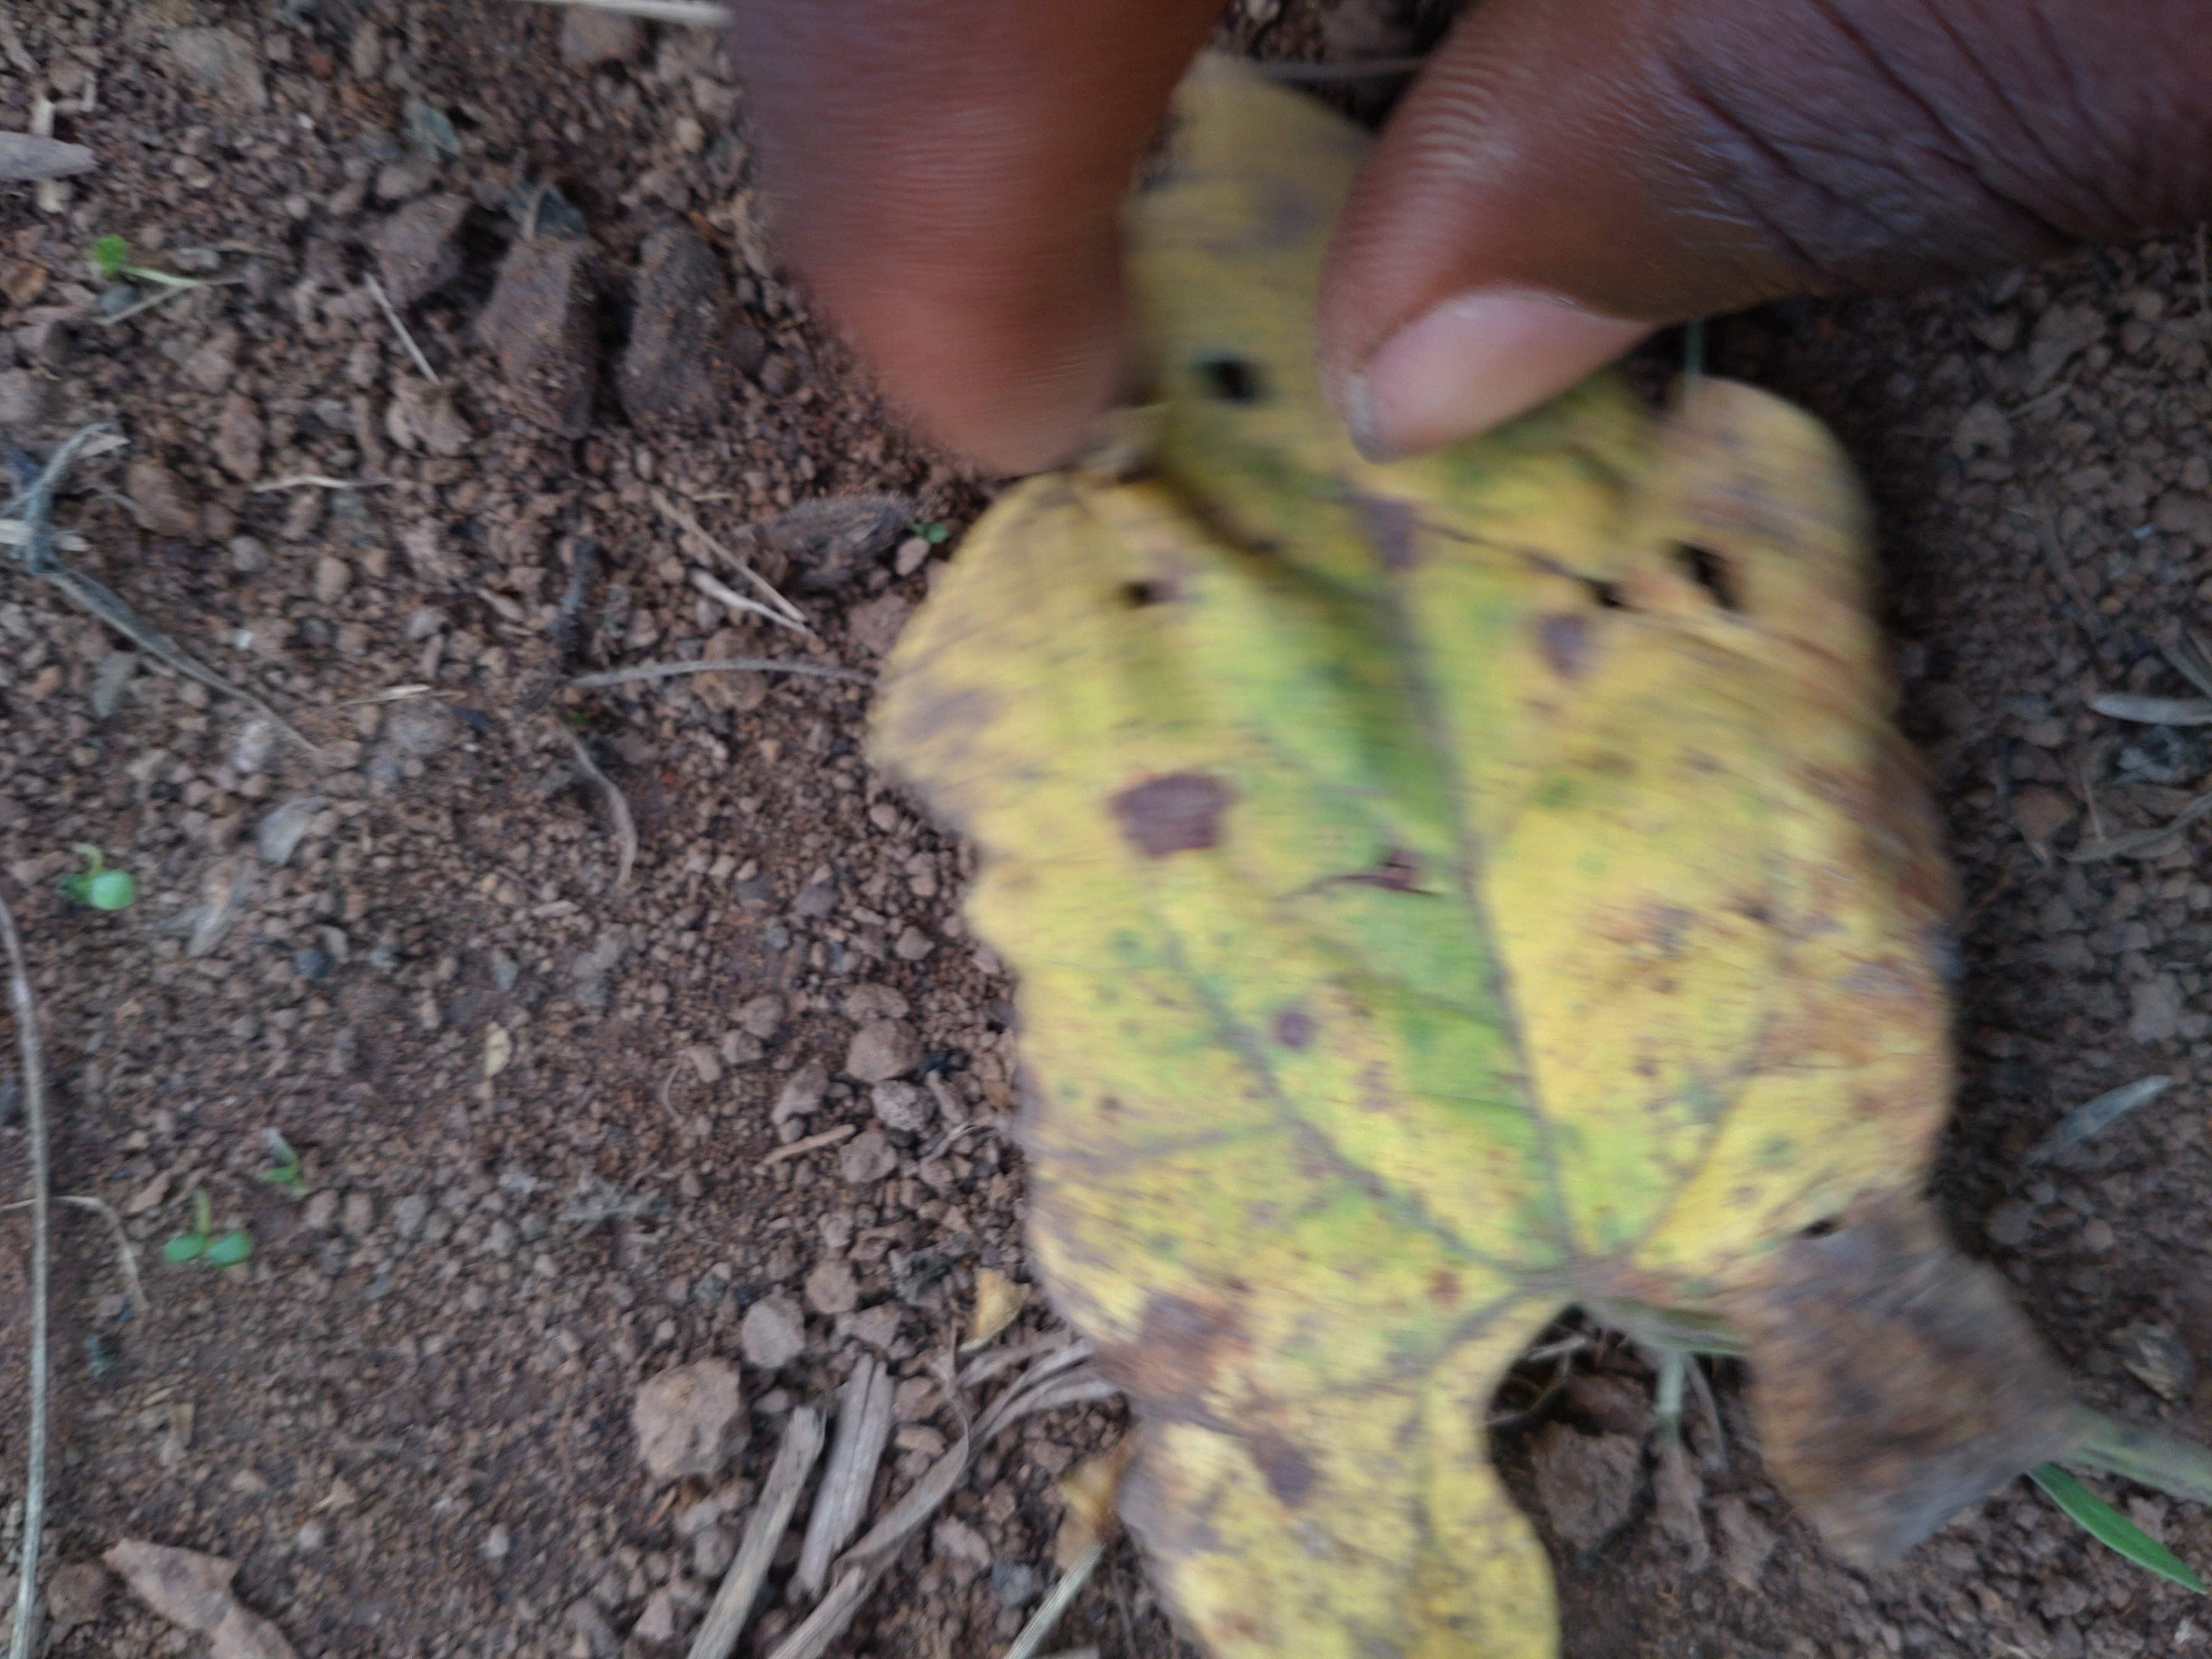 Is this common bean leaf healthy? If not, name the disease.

rust
